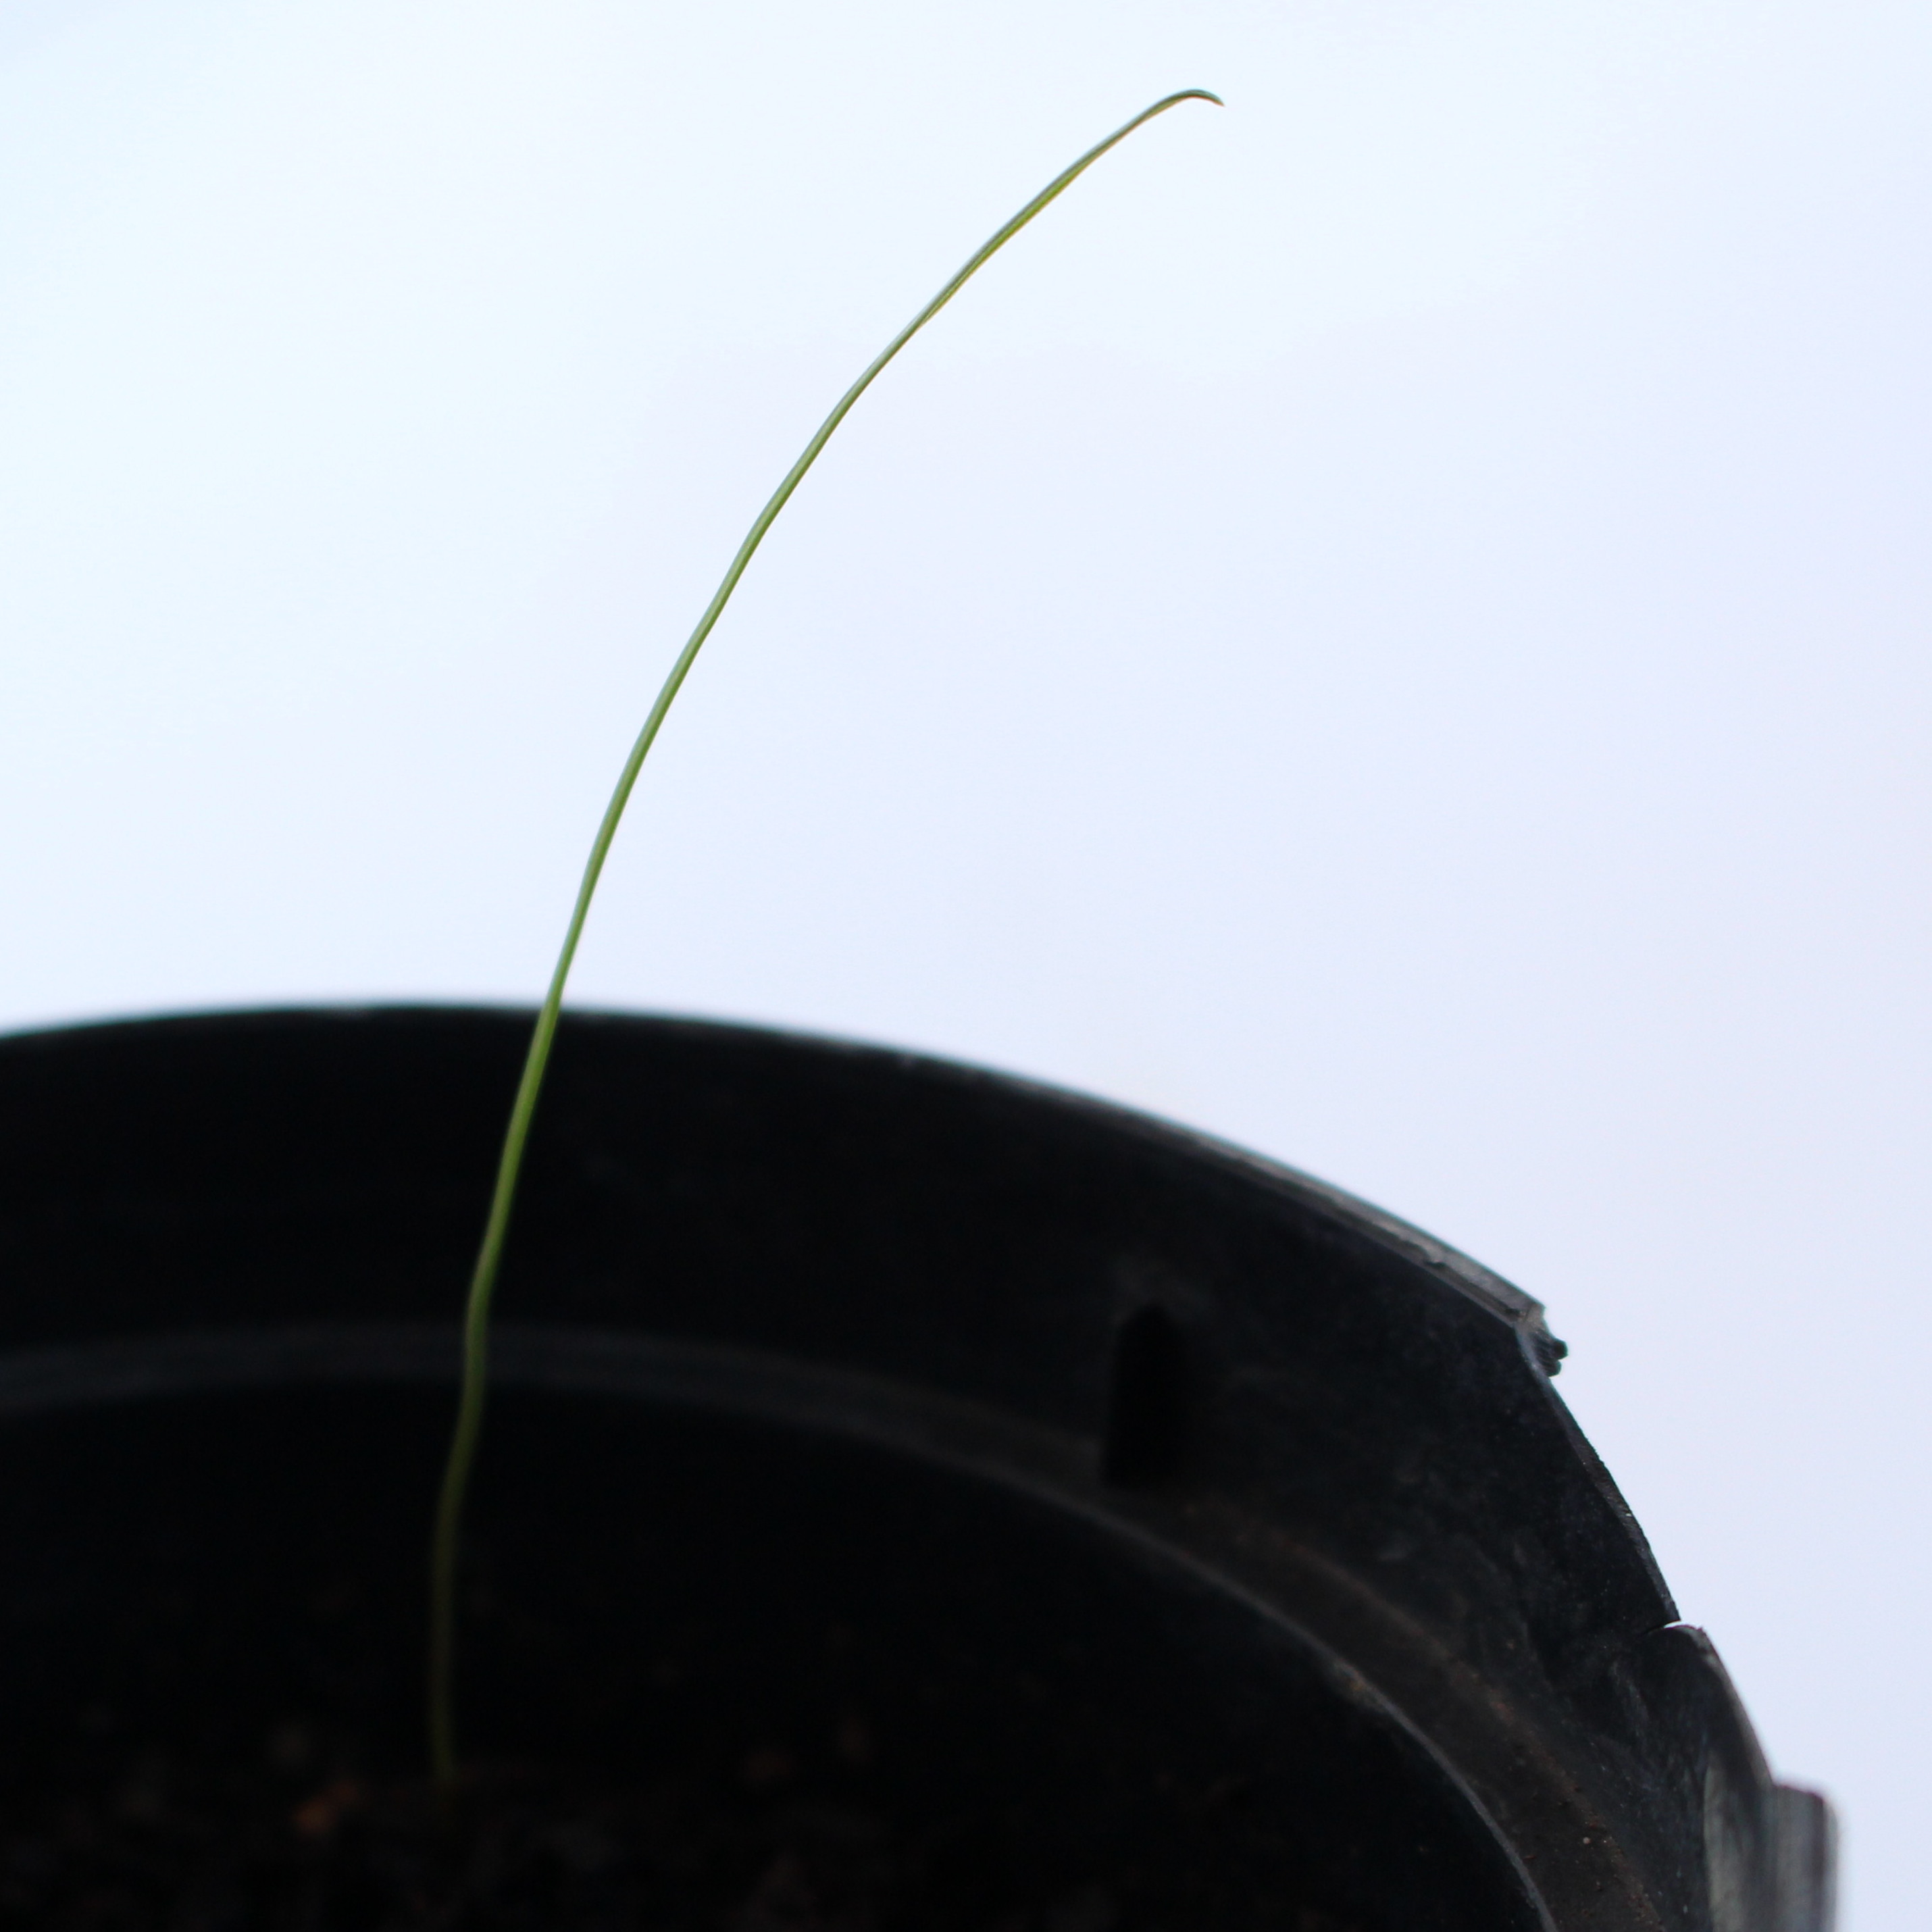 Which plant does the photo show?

Lolium multiflorum
